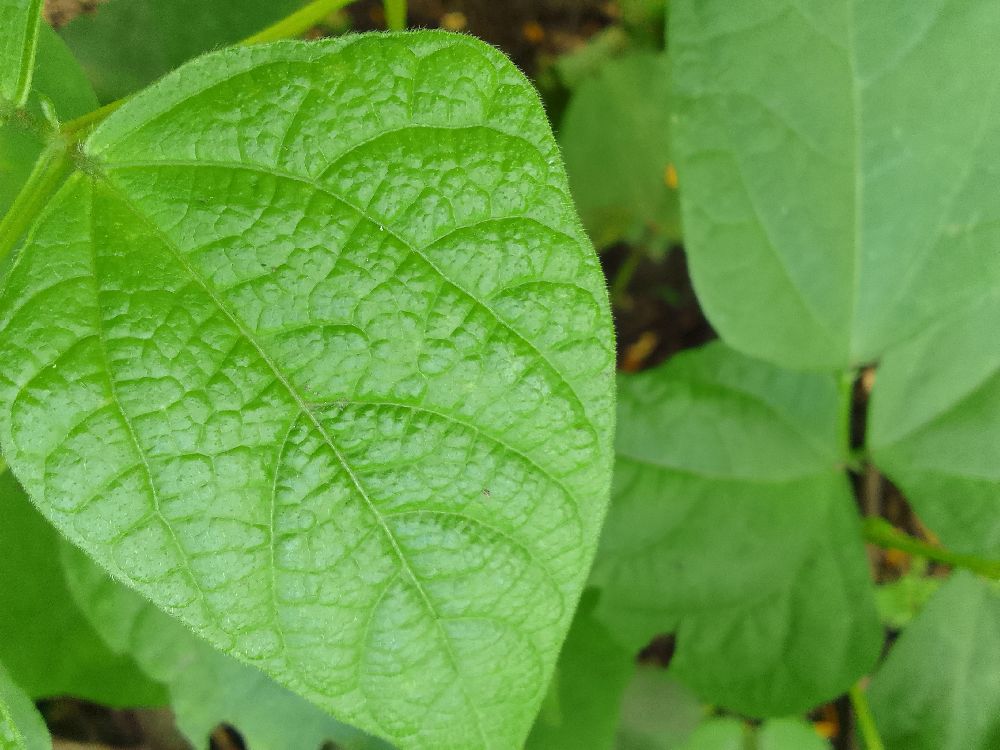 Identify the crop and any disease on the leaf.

common bean, healthy
